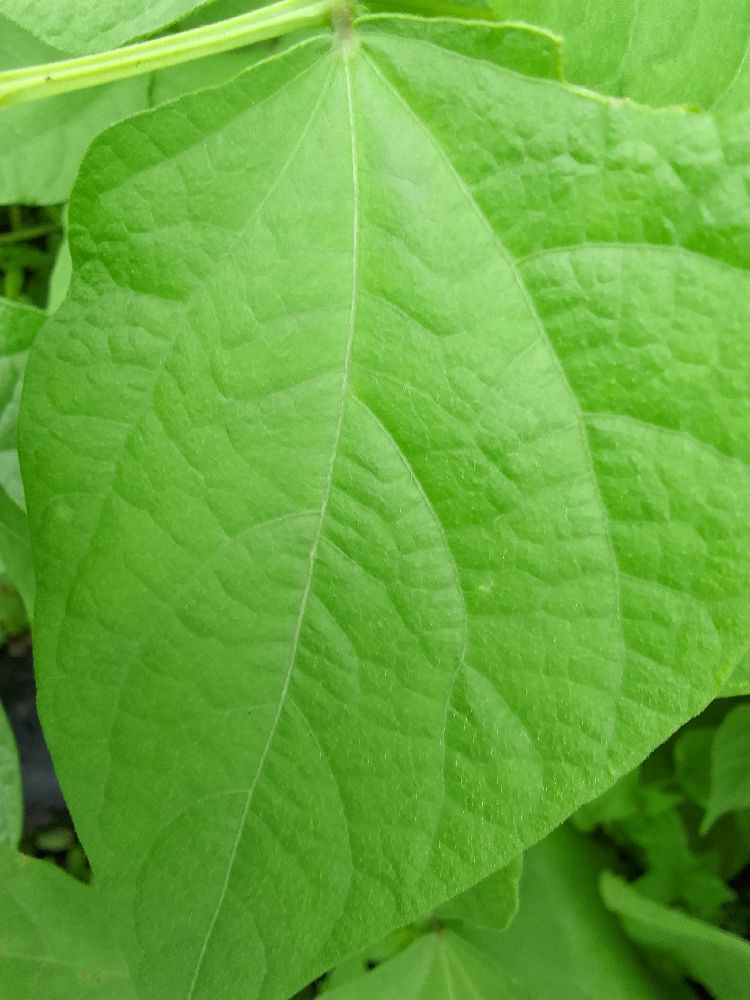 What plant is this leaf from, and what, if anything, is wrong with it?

common bean, healthy
